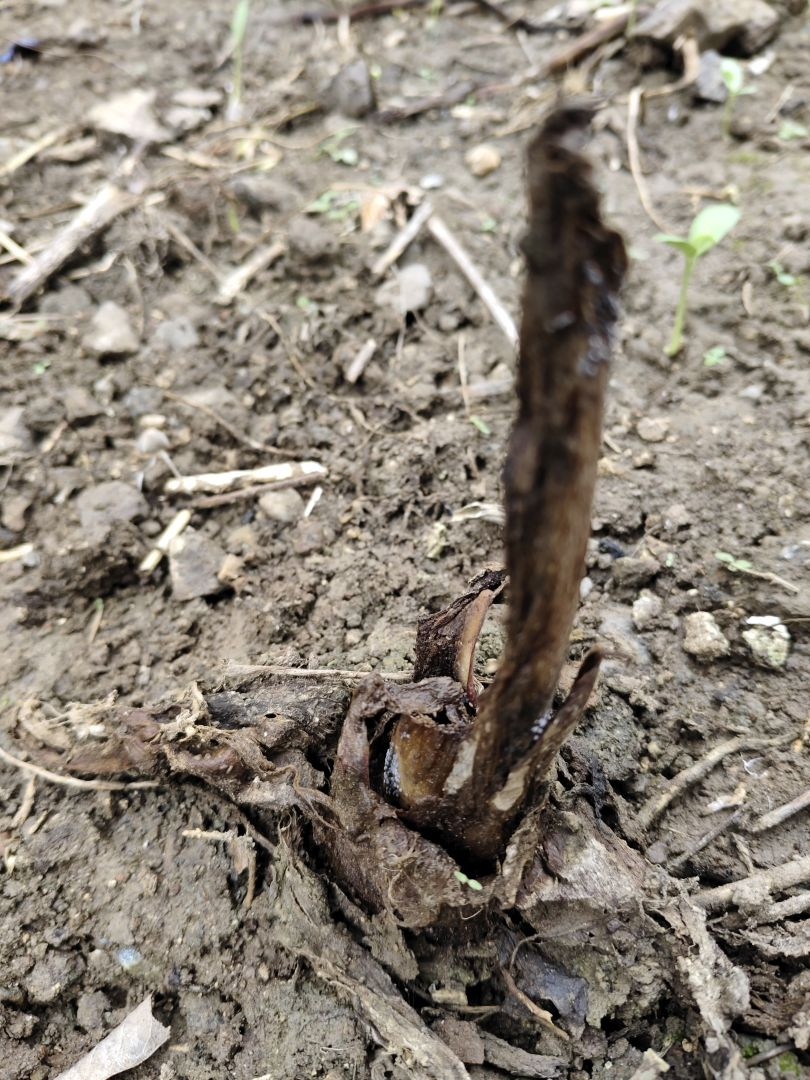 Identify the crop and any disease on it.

taro, root rot
